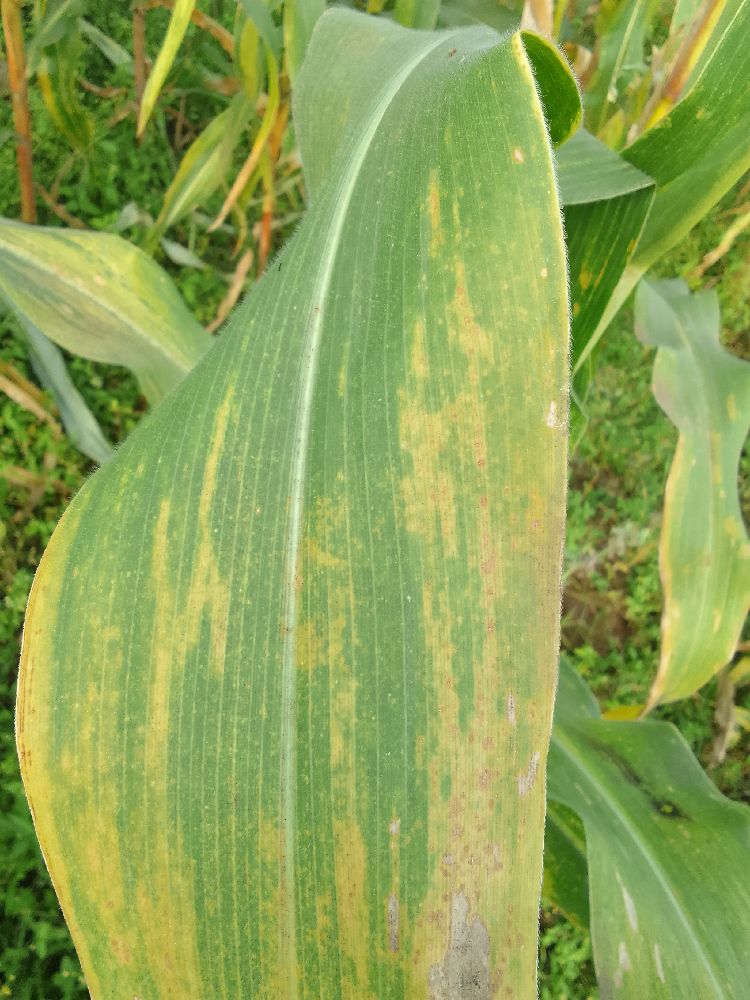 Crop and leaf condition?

maize, maize lethal necrosis
